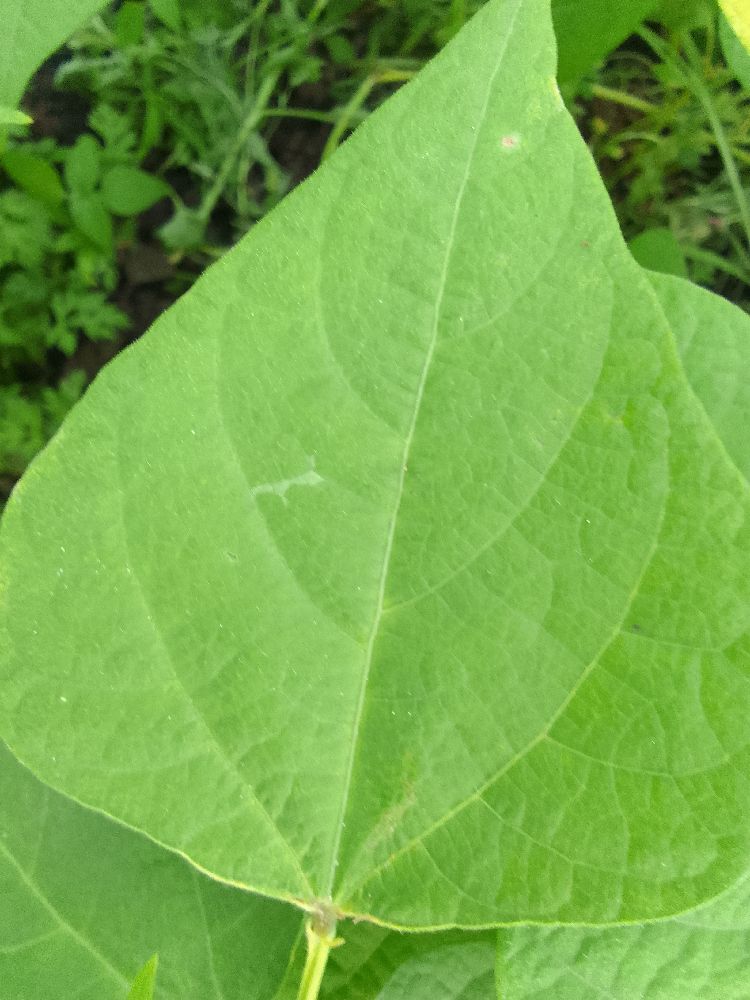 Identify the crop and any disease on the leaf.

common bean, healthy
